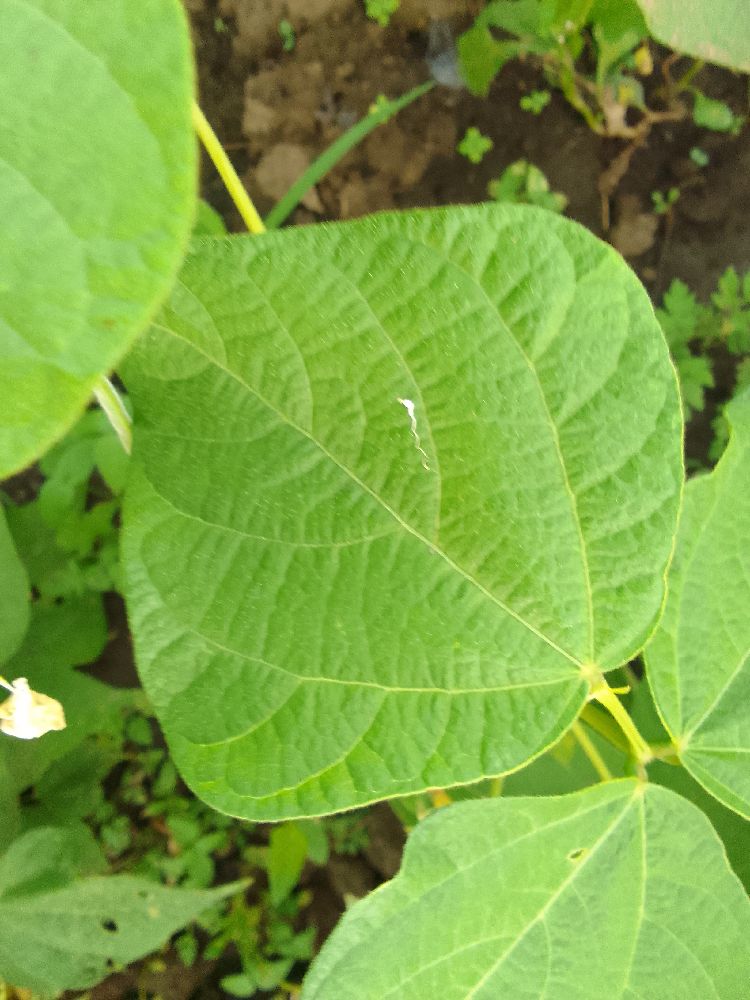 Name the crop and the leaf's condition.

common bean, healthy
